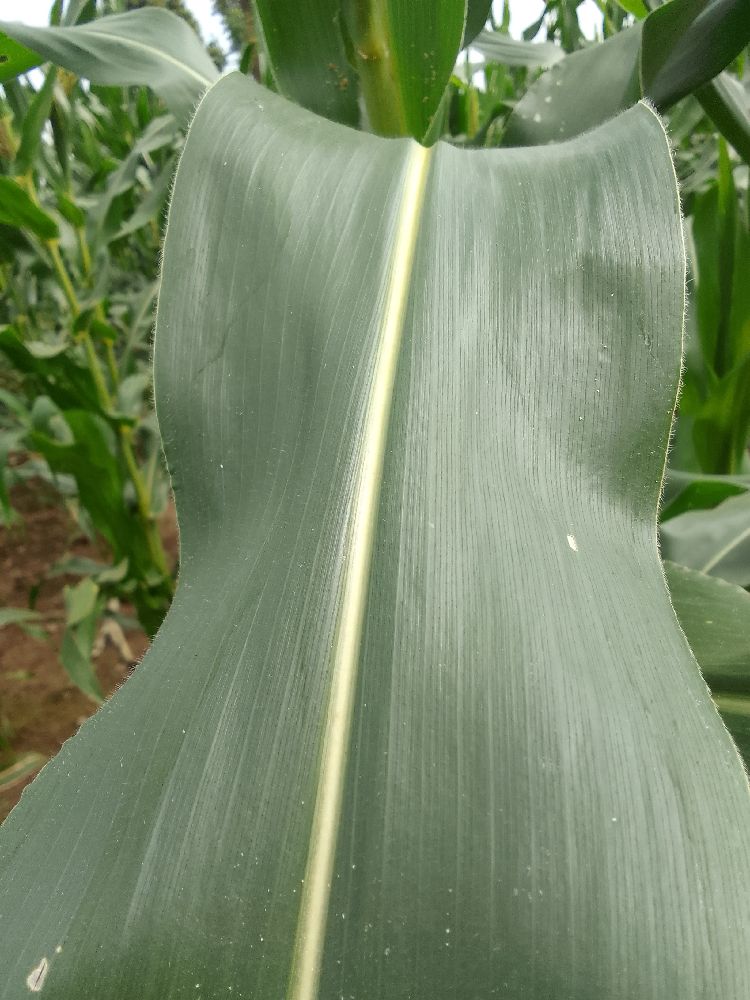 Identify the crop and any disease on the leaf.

maize, healthy
